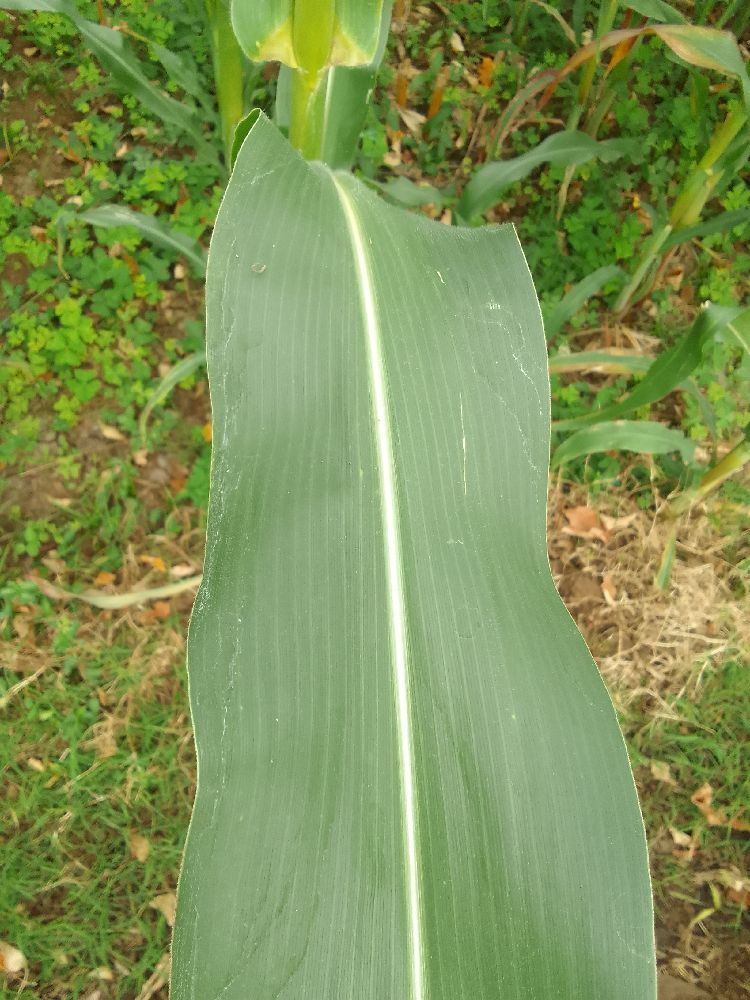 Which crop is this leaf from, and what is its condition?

maize, healthy
